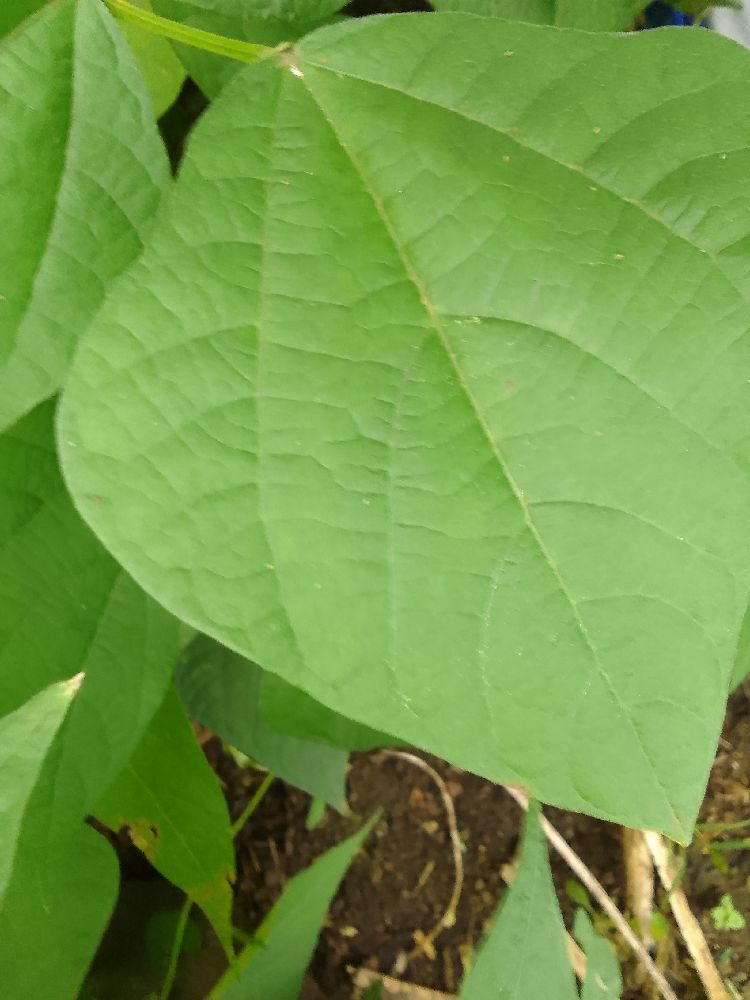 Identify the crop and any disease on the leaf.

common bean, healthy
